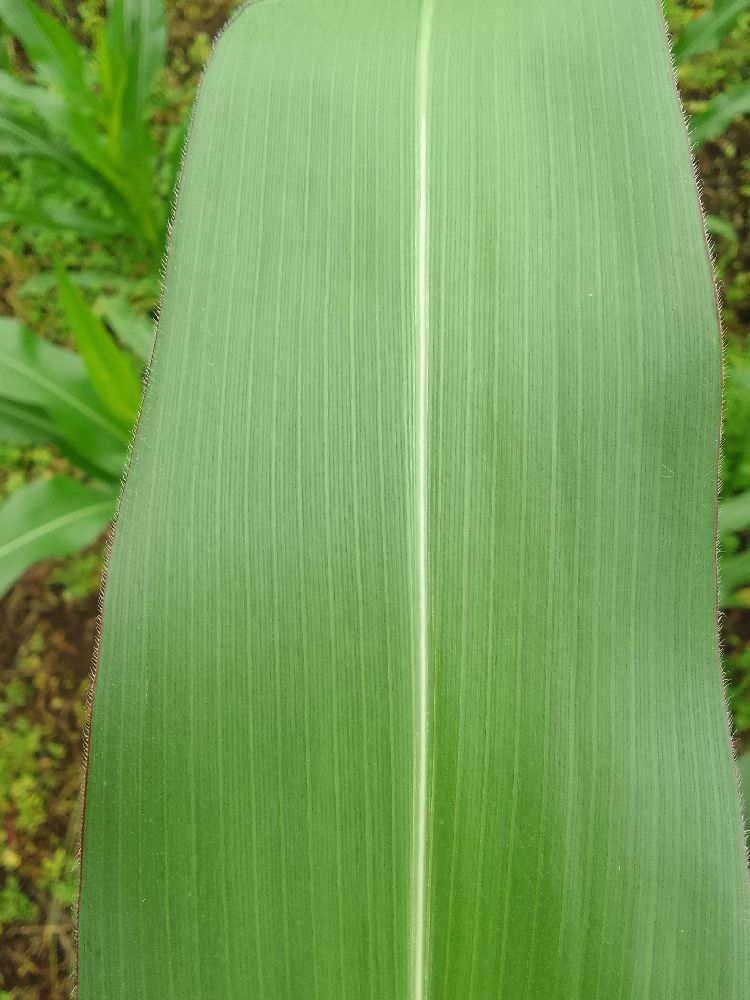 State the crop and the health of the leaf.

maize, healthy
